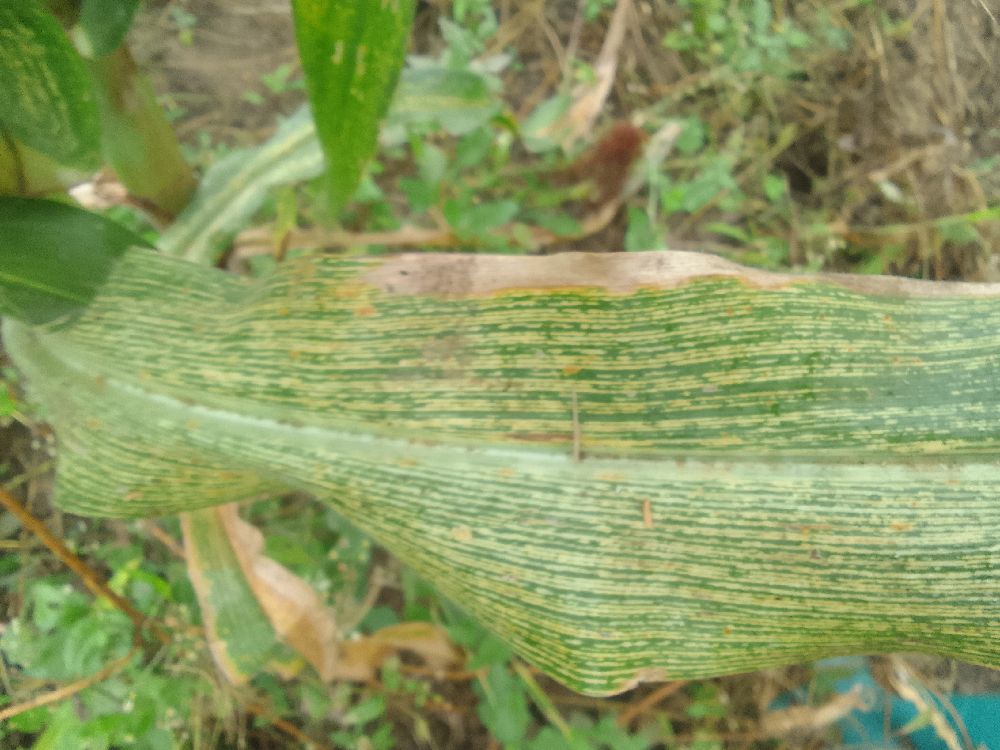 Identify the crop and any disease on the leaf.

maize, maize streak virus
